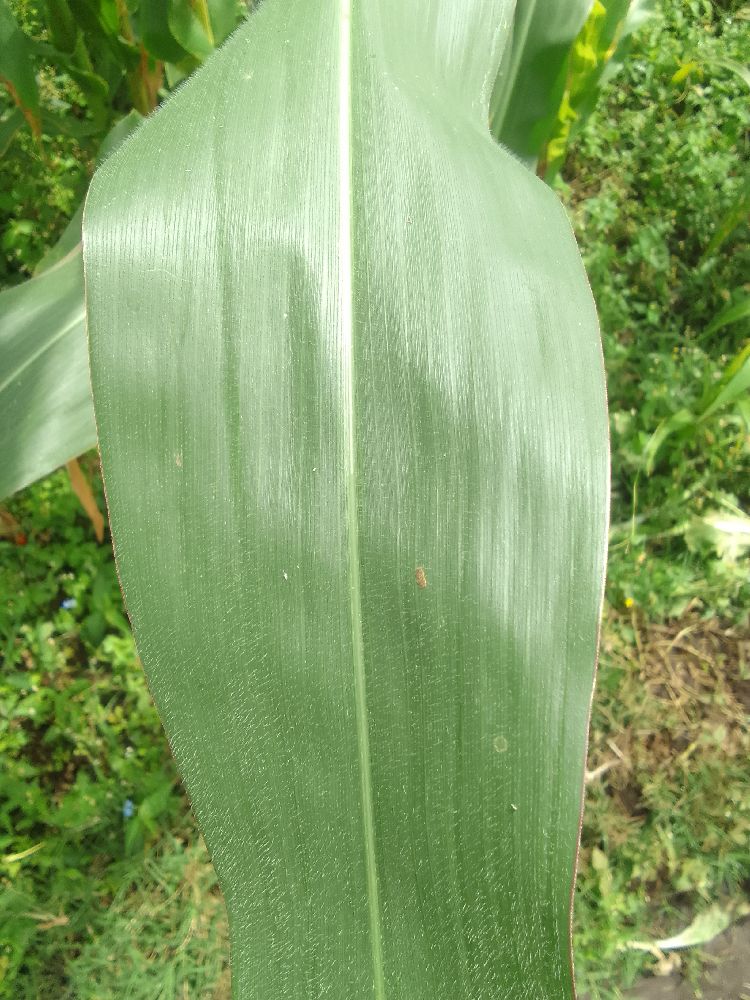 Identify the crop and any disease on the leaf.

maize, healthy
